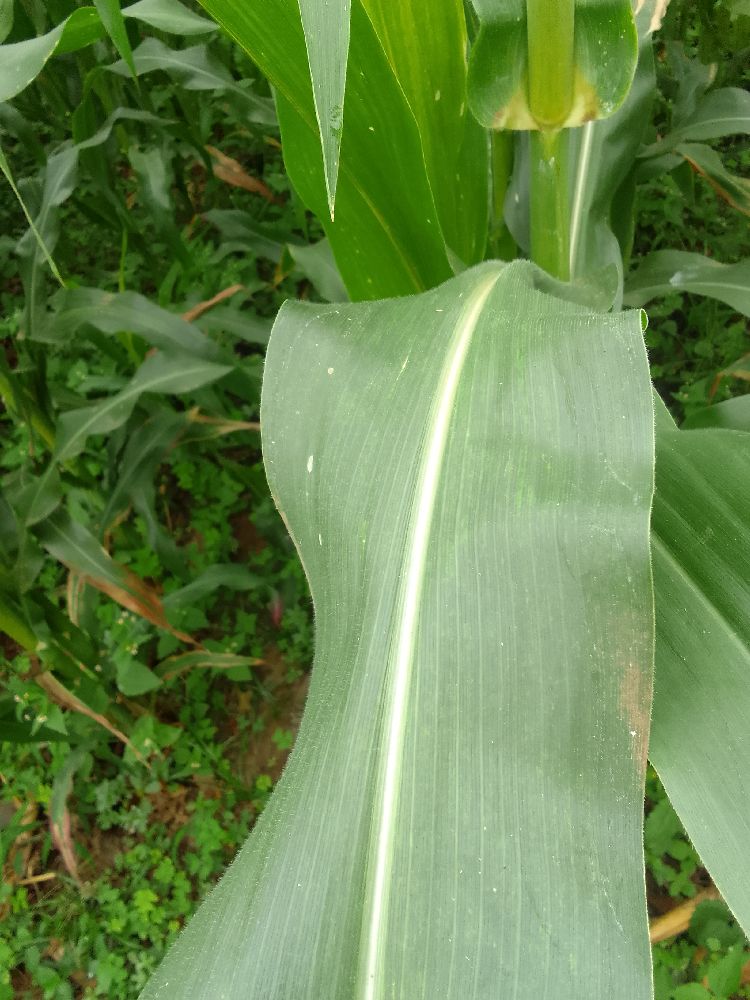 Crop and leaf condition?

maize, healthy
